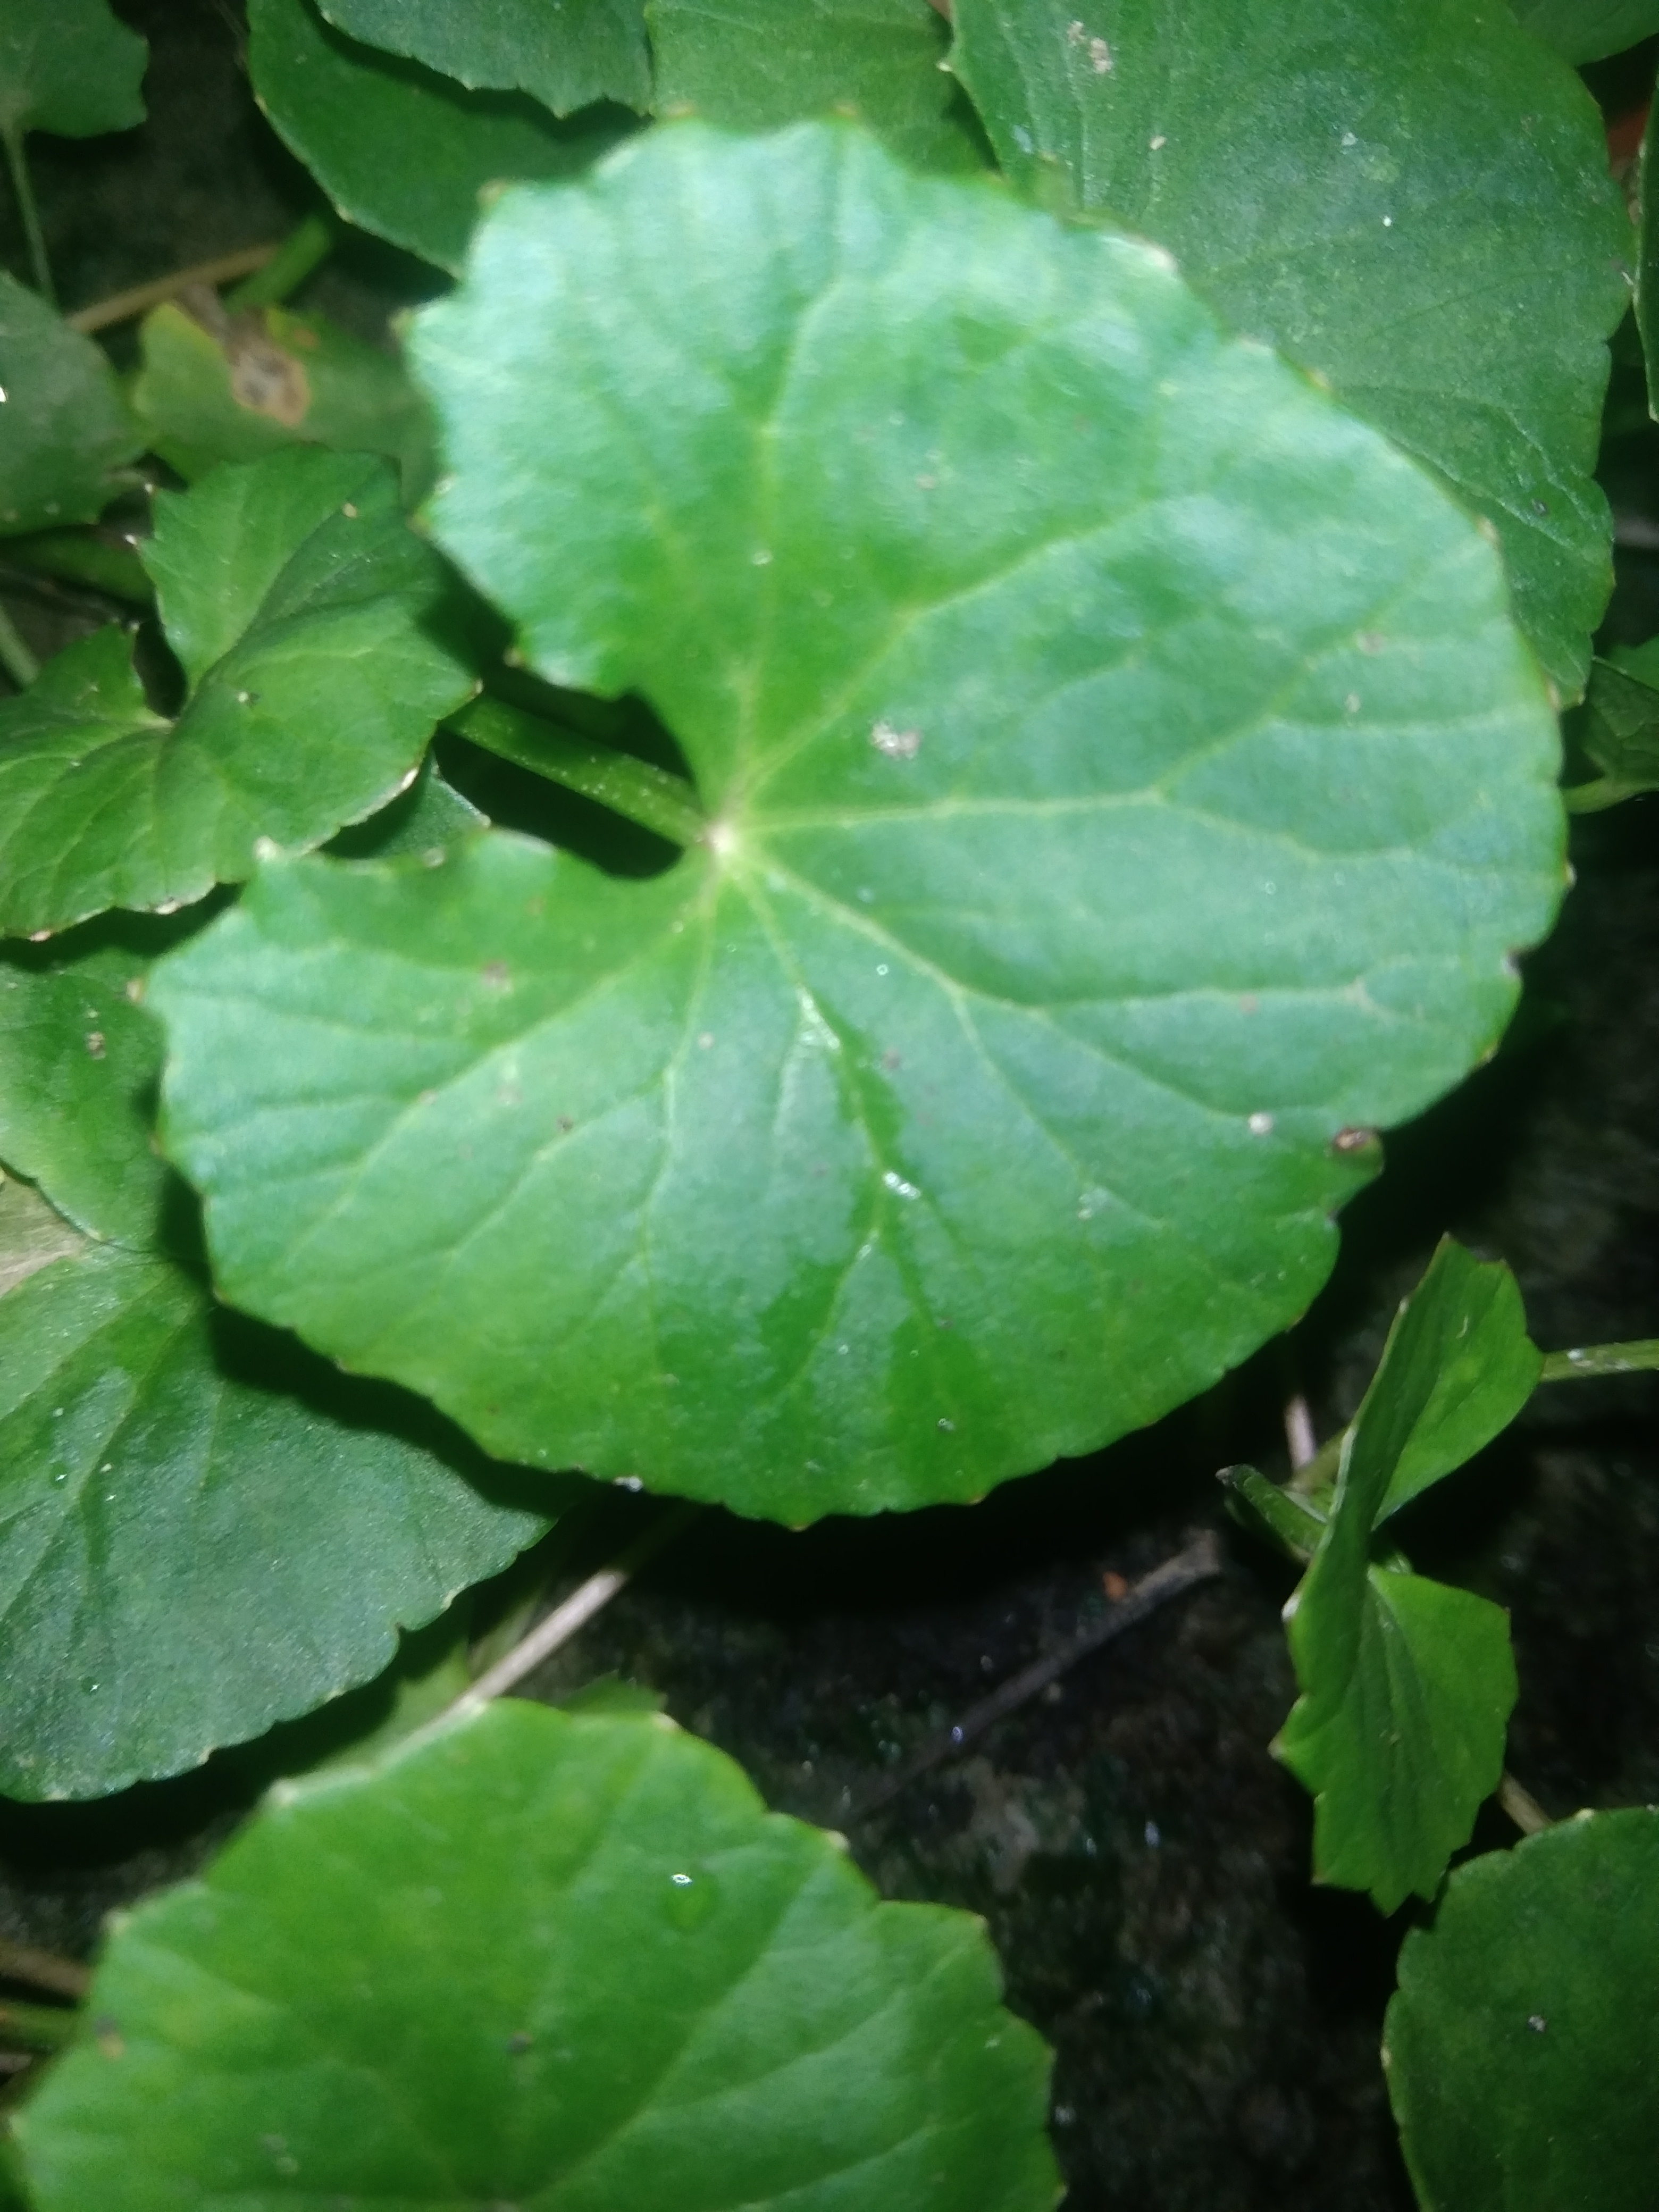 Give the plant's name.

thankuni
